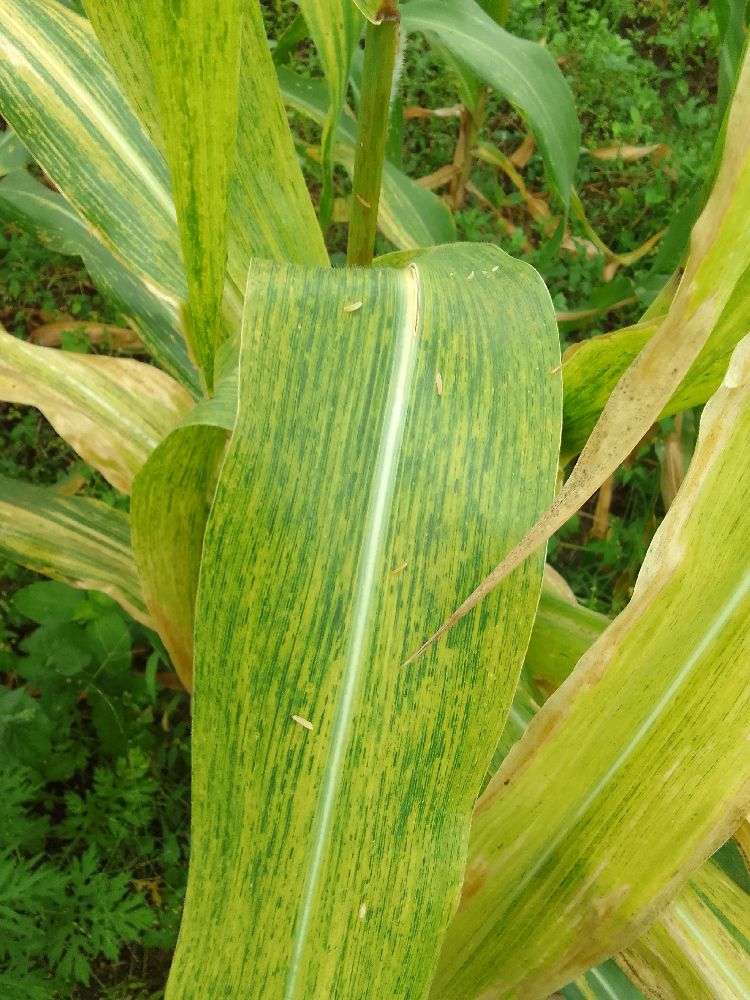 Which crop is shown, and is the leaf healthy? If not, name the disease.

maize, maize lethal necrosis
